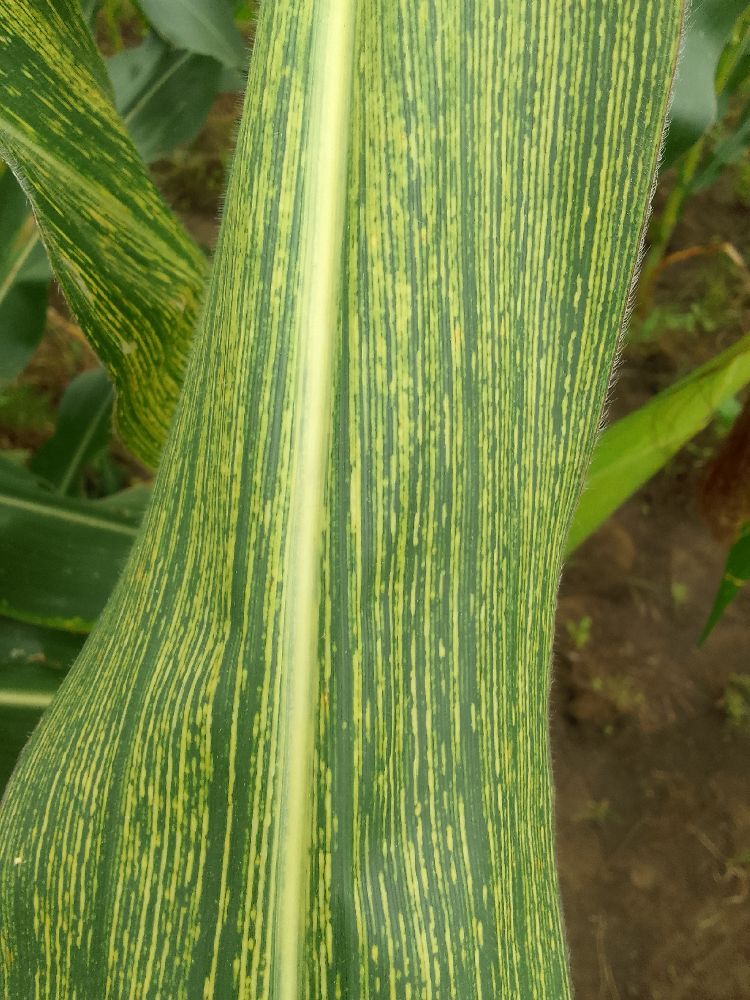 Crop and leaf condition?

maize, maize streak virus
